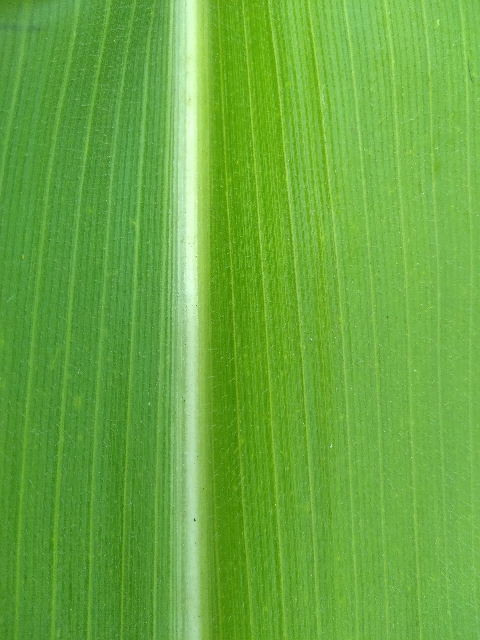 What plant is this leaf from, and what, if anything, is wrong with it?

maize, healthy
